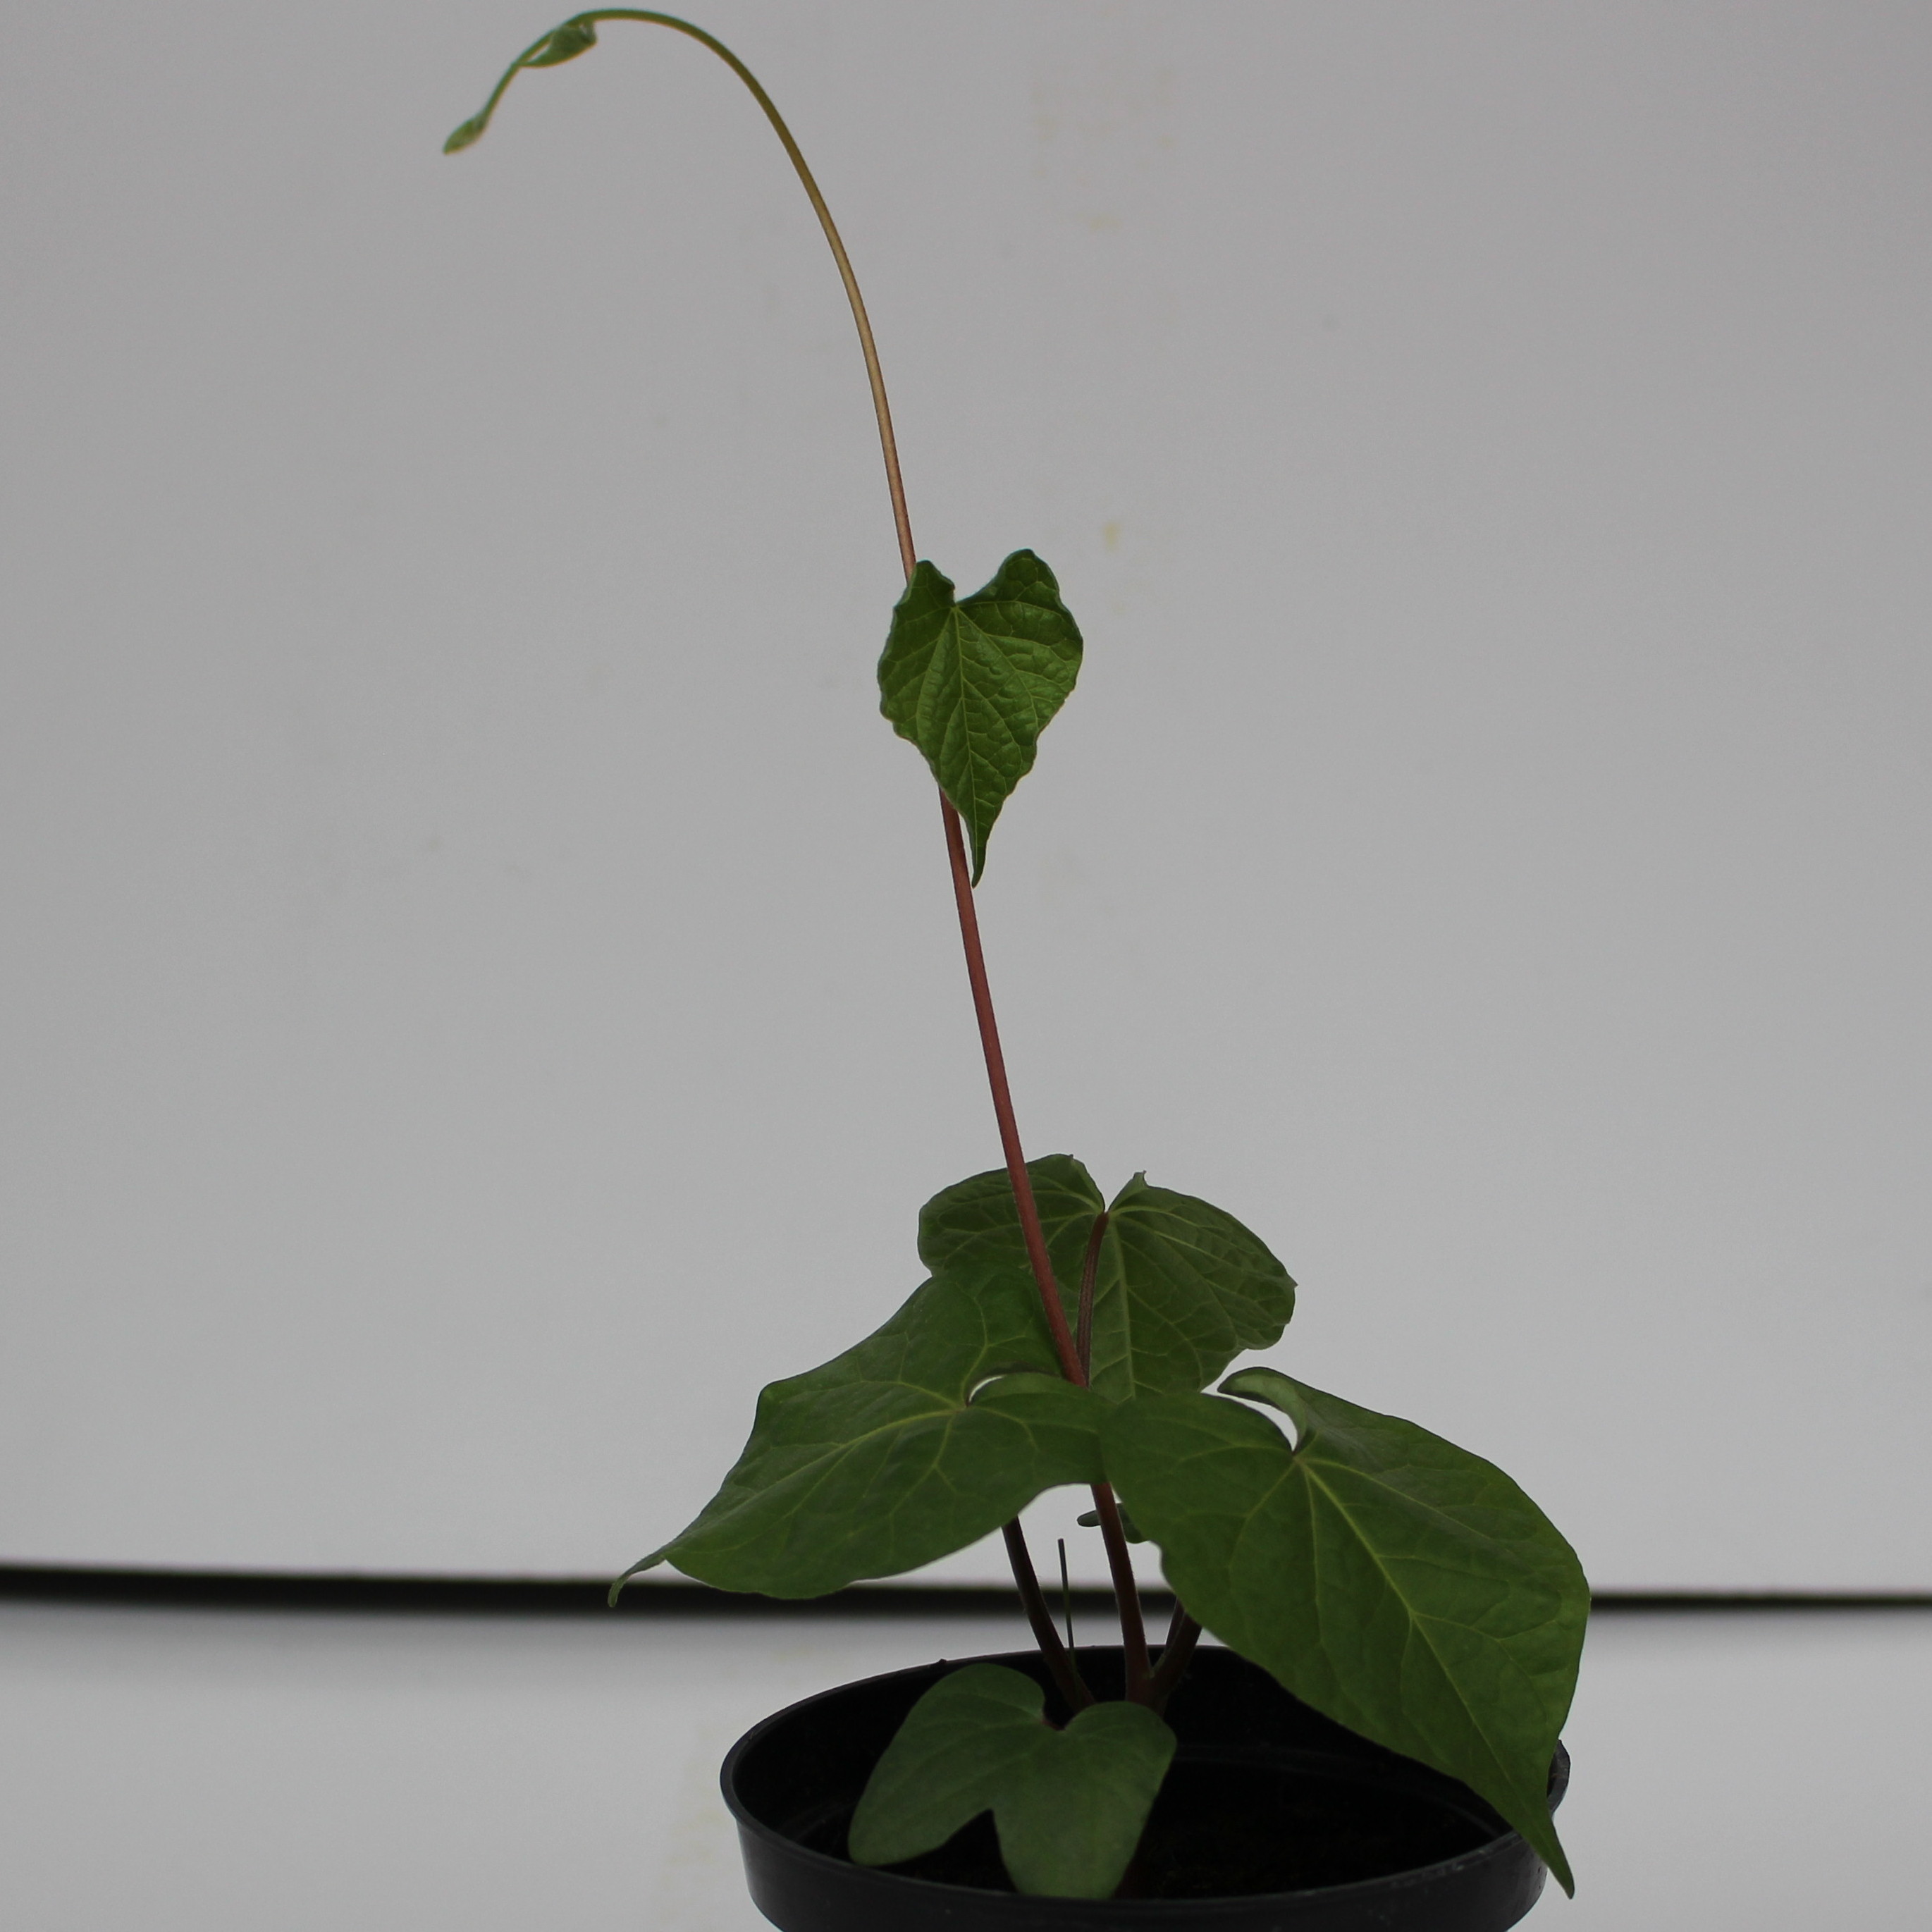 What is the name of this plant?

Convolvulus arvensis
